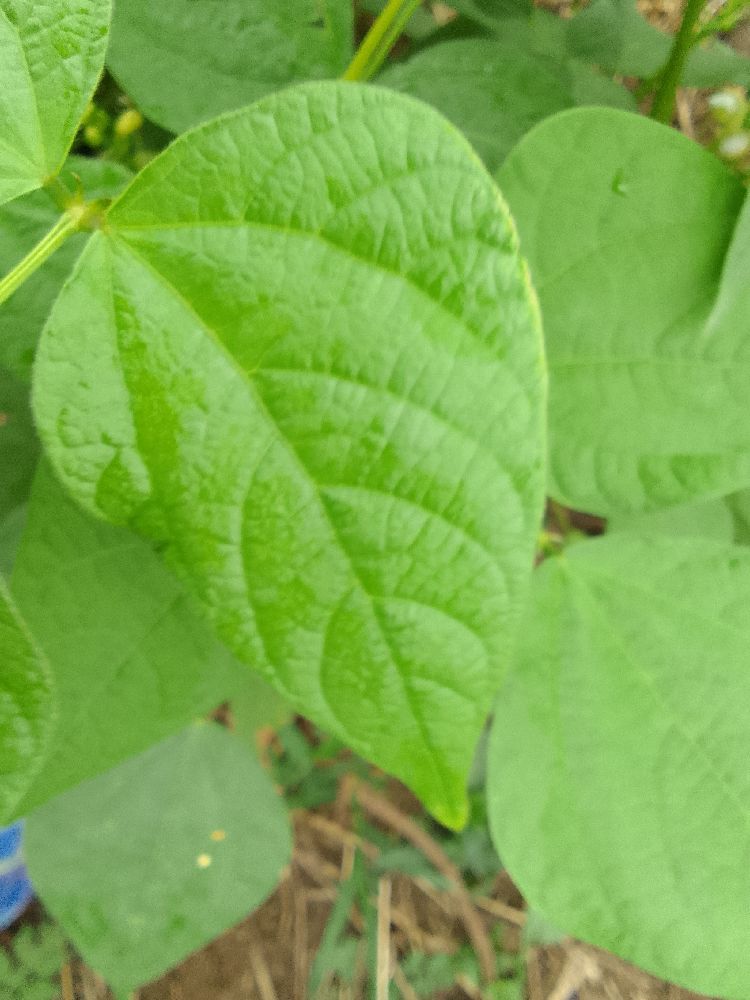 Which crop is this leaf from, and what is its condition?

common bean, healthy
